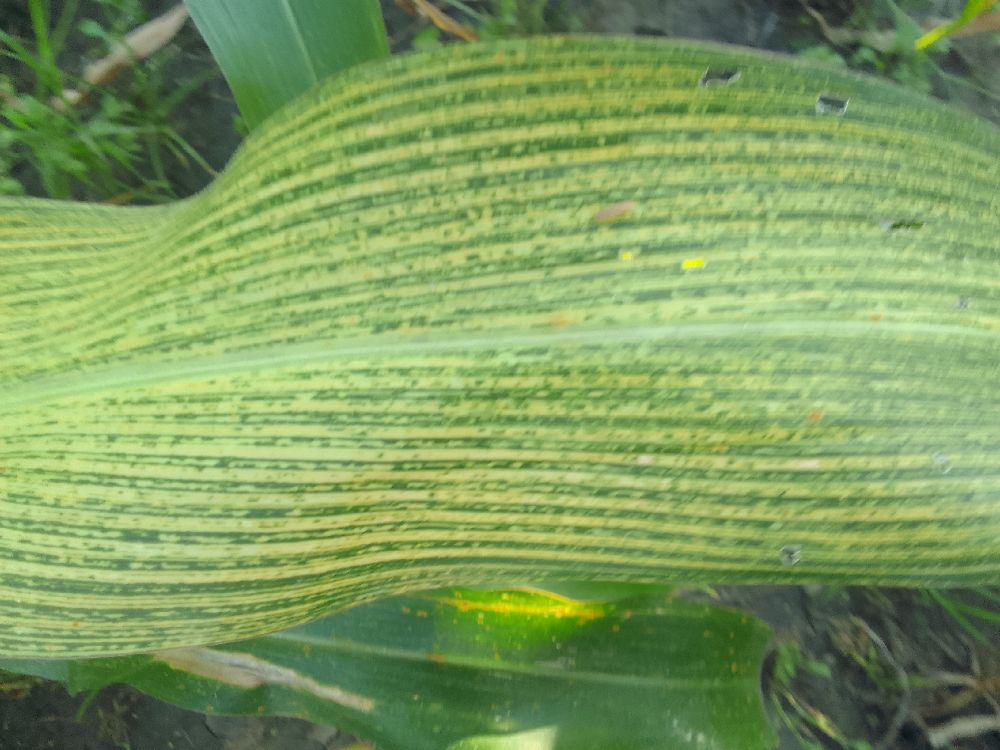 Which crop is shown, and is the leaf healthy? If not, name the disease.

maize, maize streak virus
